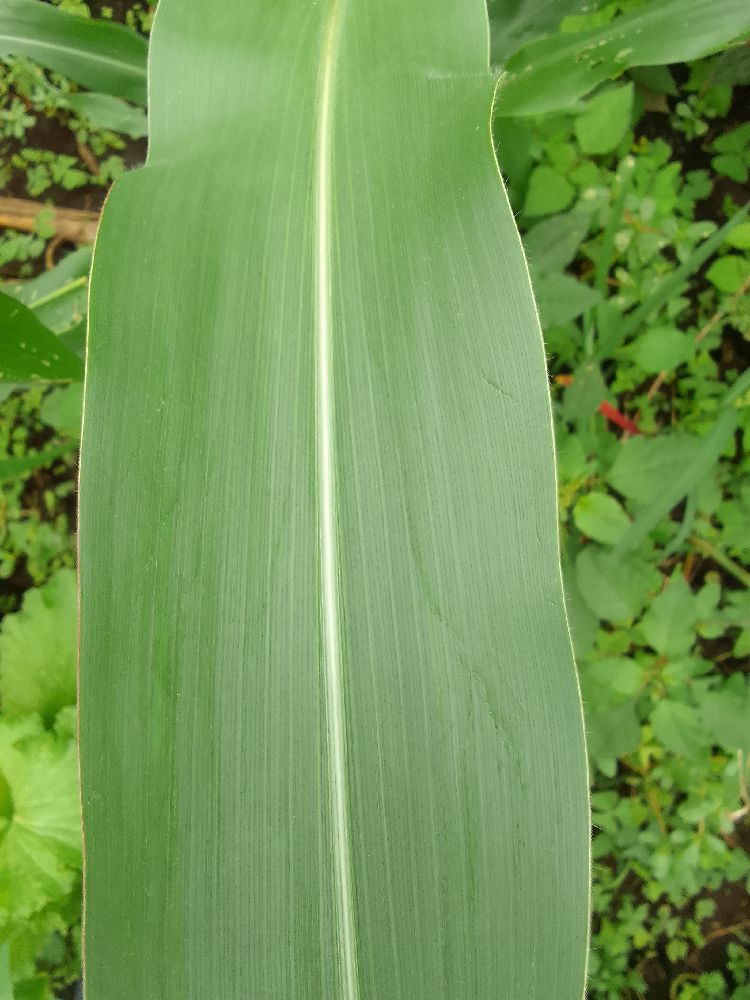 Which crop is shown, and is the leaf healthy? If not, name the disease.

maize, healthy
